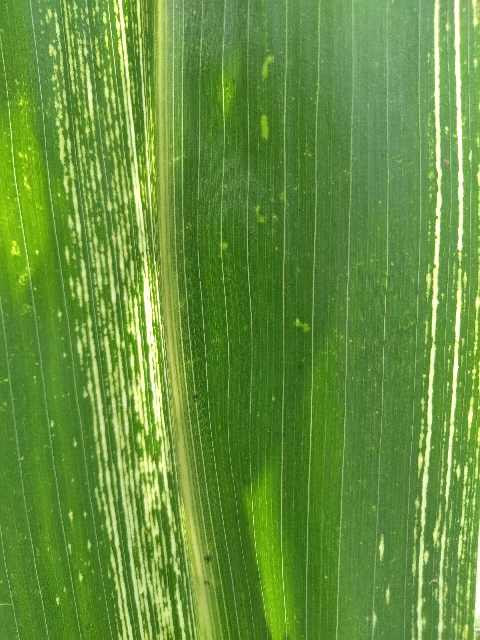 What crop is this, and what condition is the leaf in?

maize, maize streak virus
